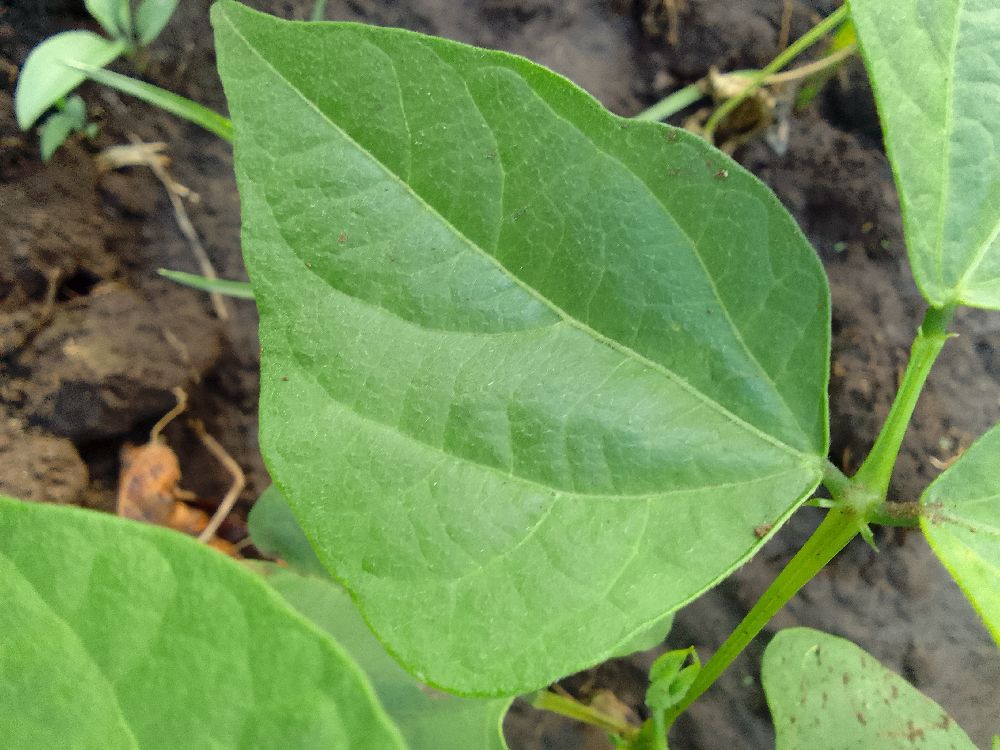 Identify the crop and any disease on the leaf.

common bean, healthy
